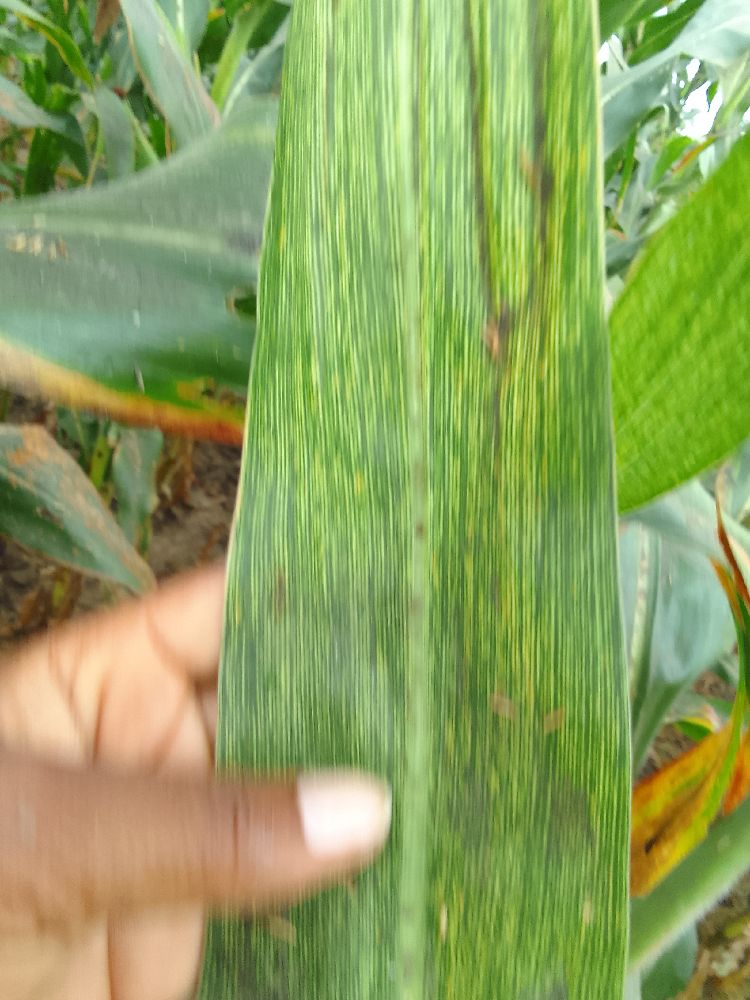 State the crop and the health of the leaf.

maize, maize streak virus
